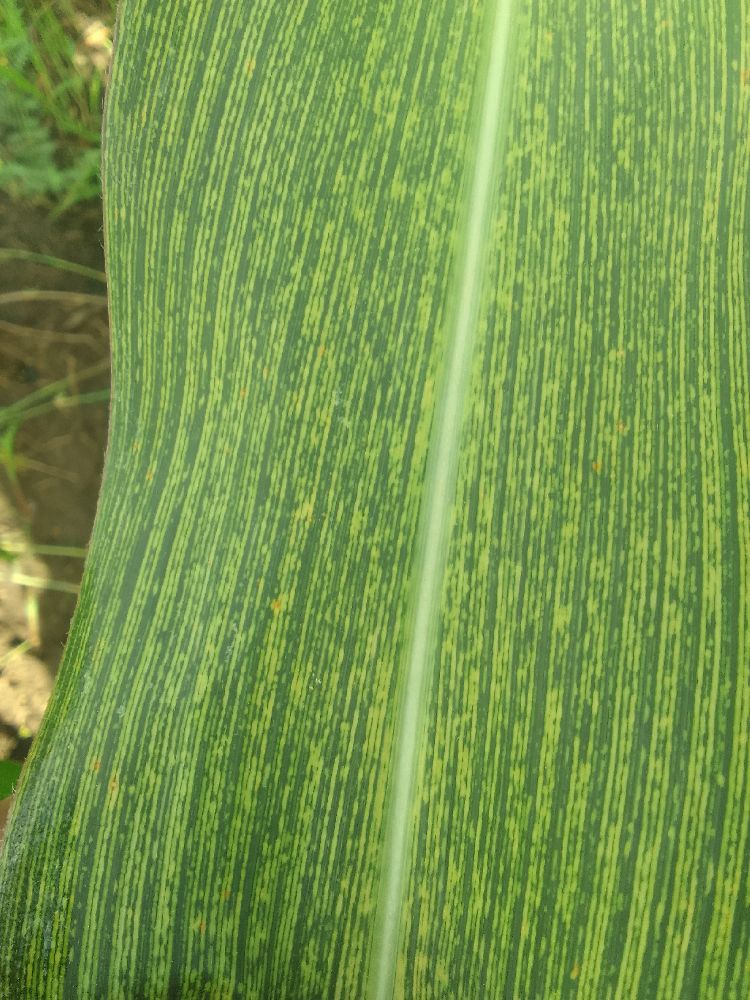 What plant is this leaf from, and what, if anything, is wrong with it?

maize, maize streak virus
